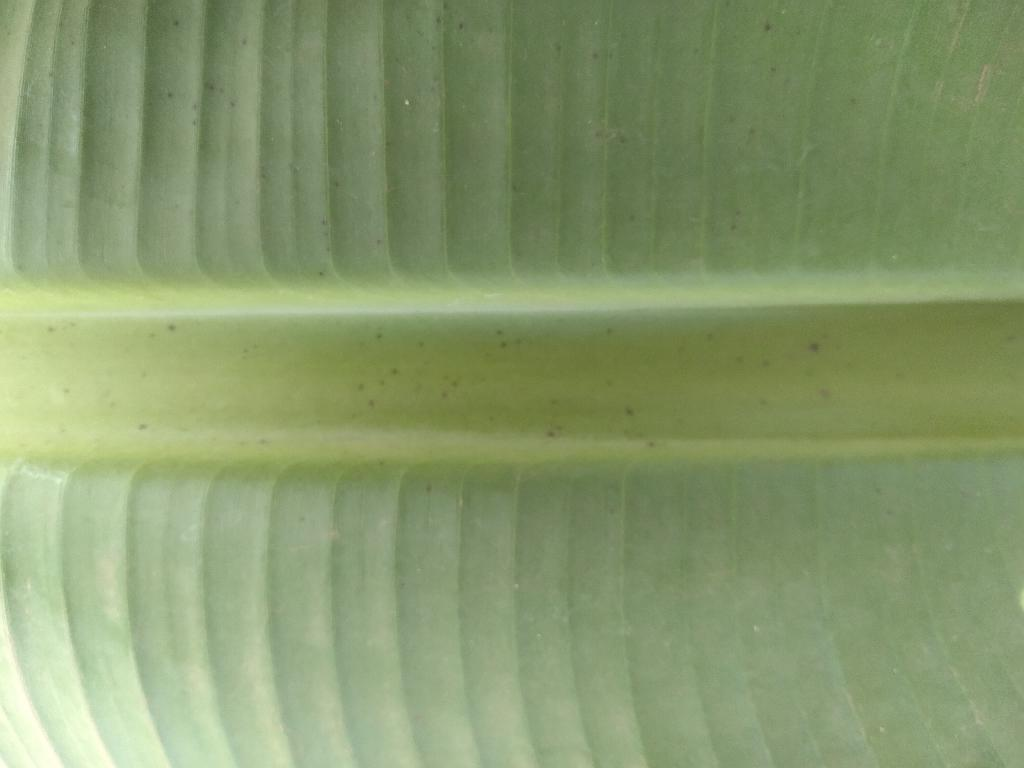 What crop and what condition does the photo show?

banana, healthy
